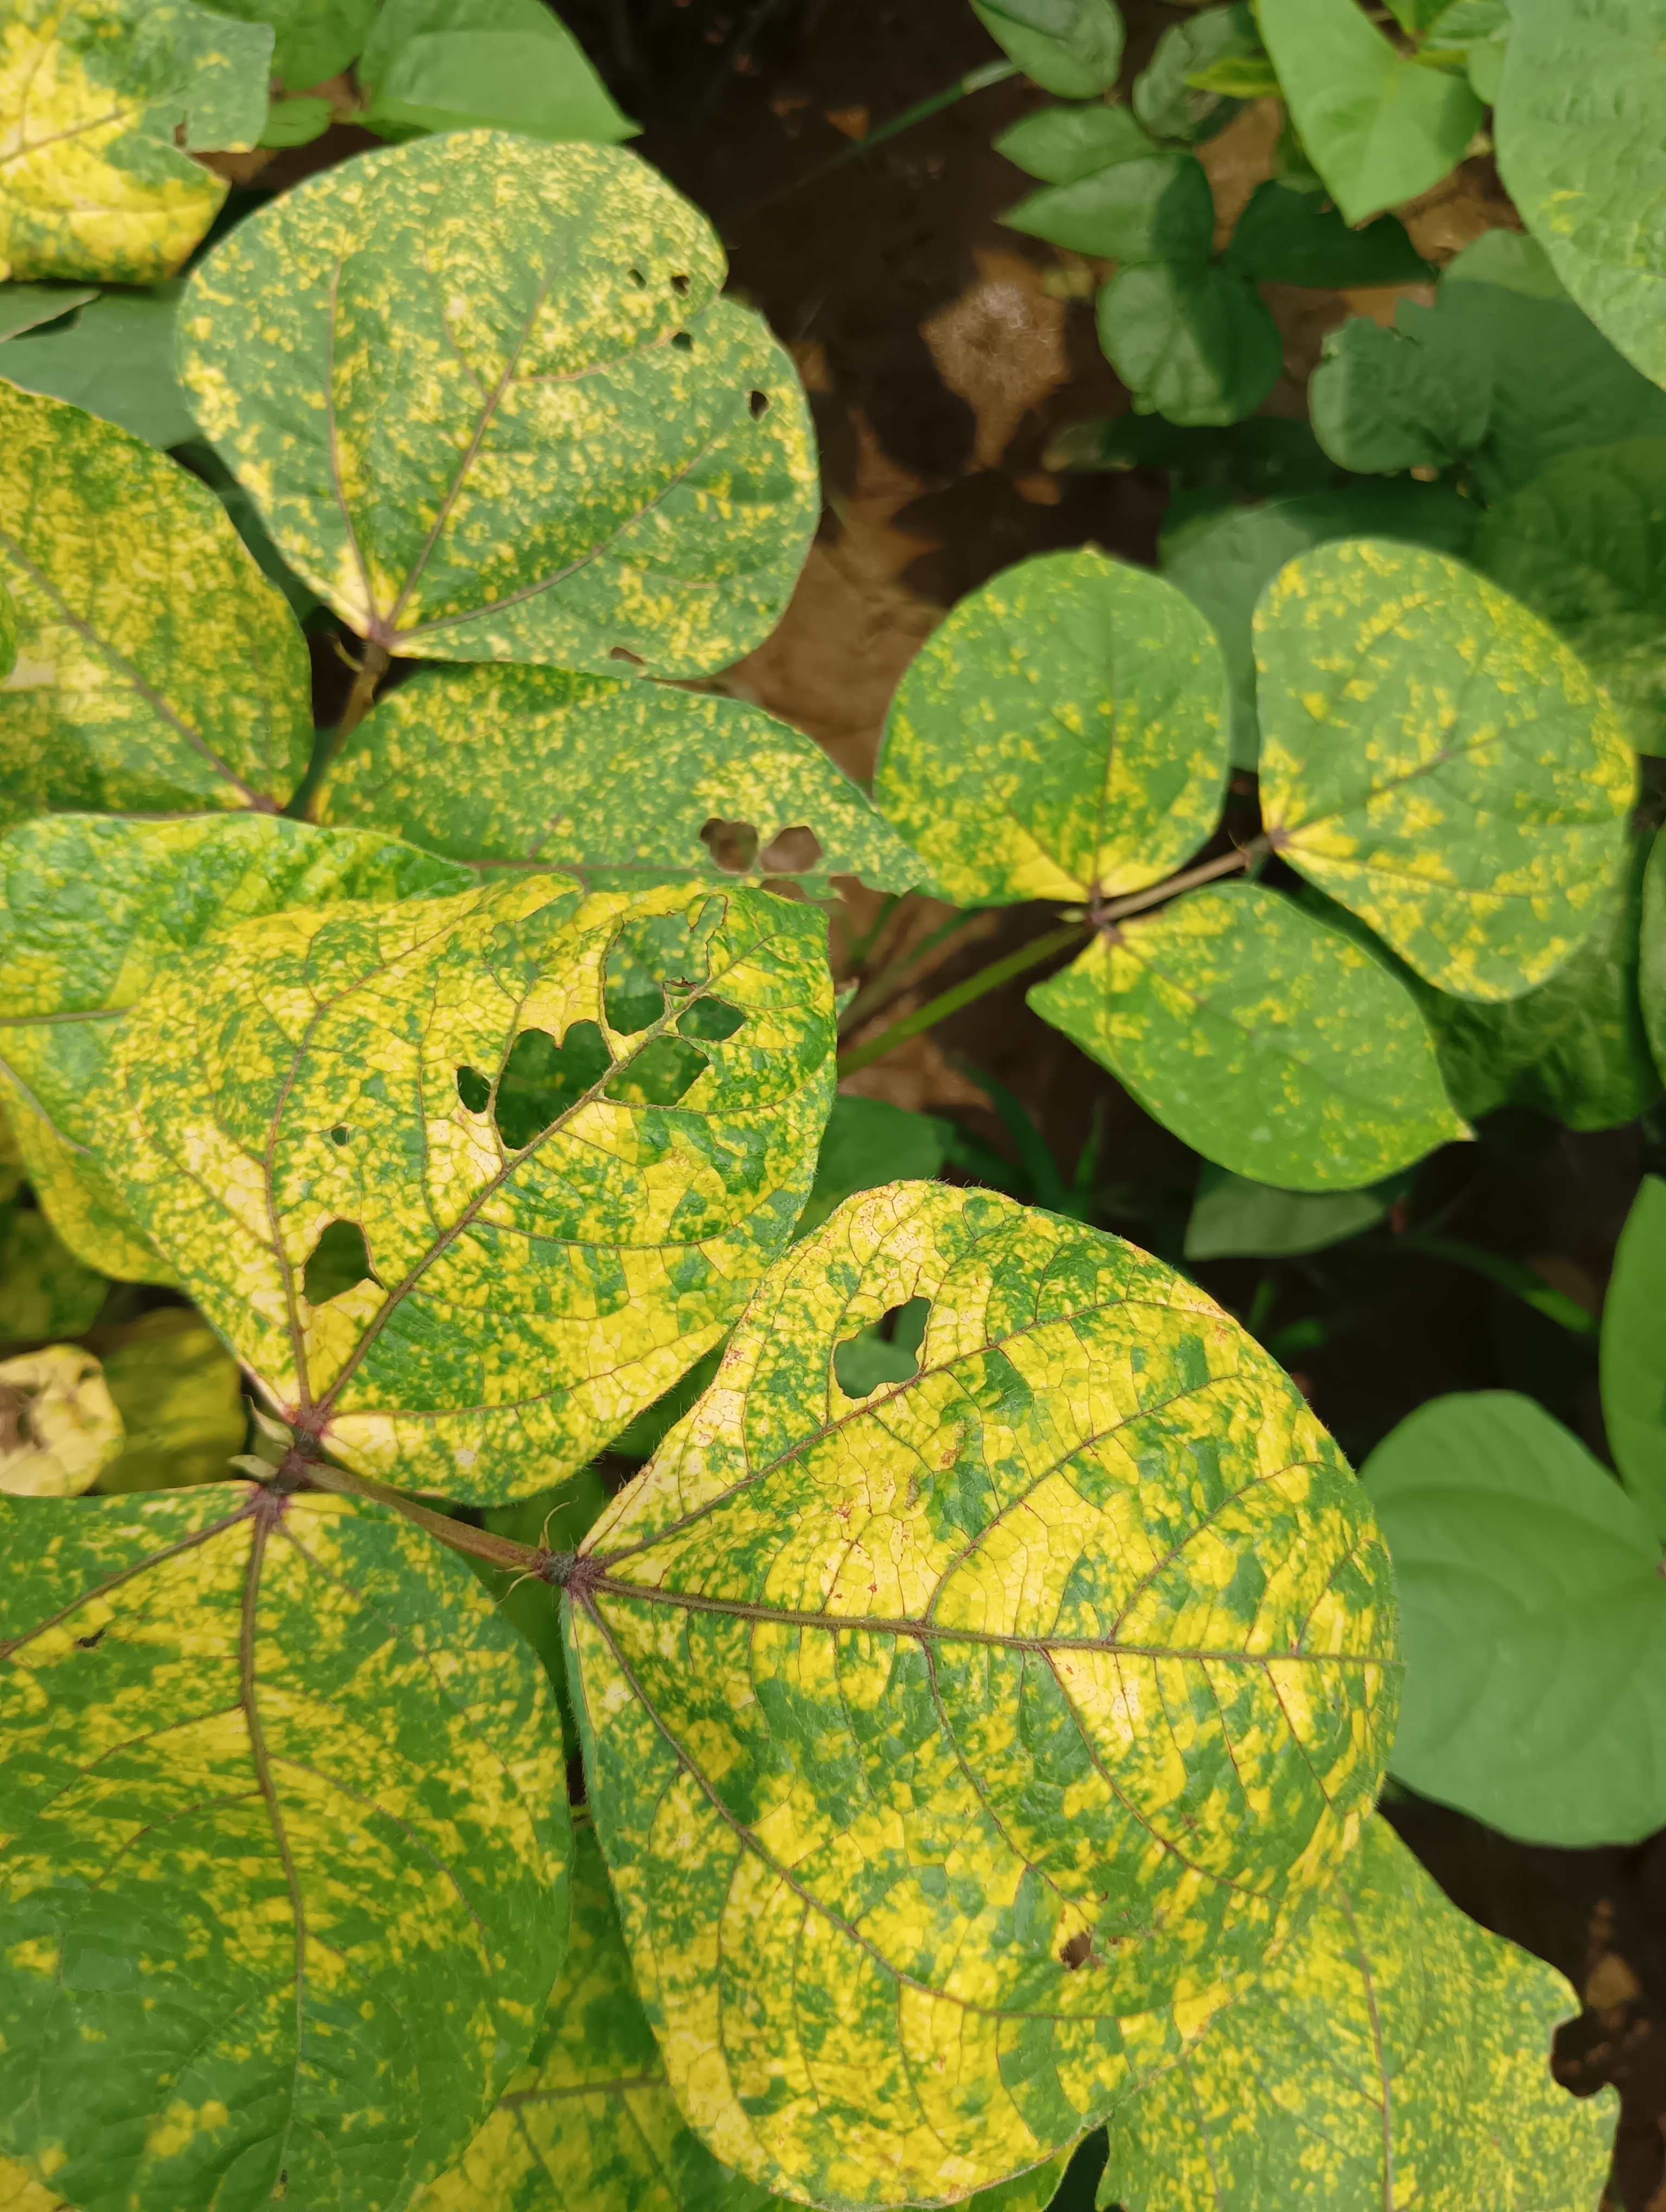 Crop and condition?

mungbean, yellow mosaic
